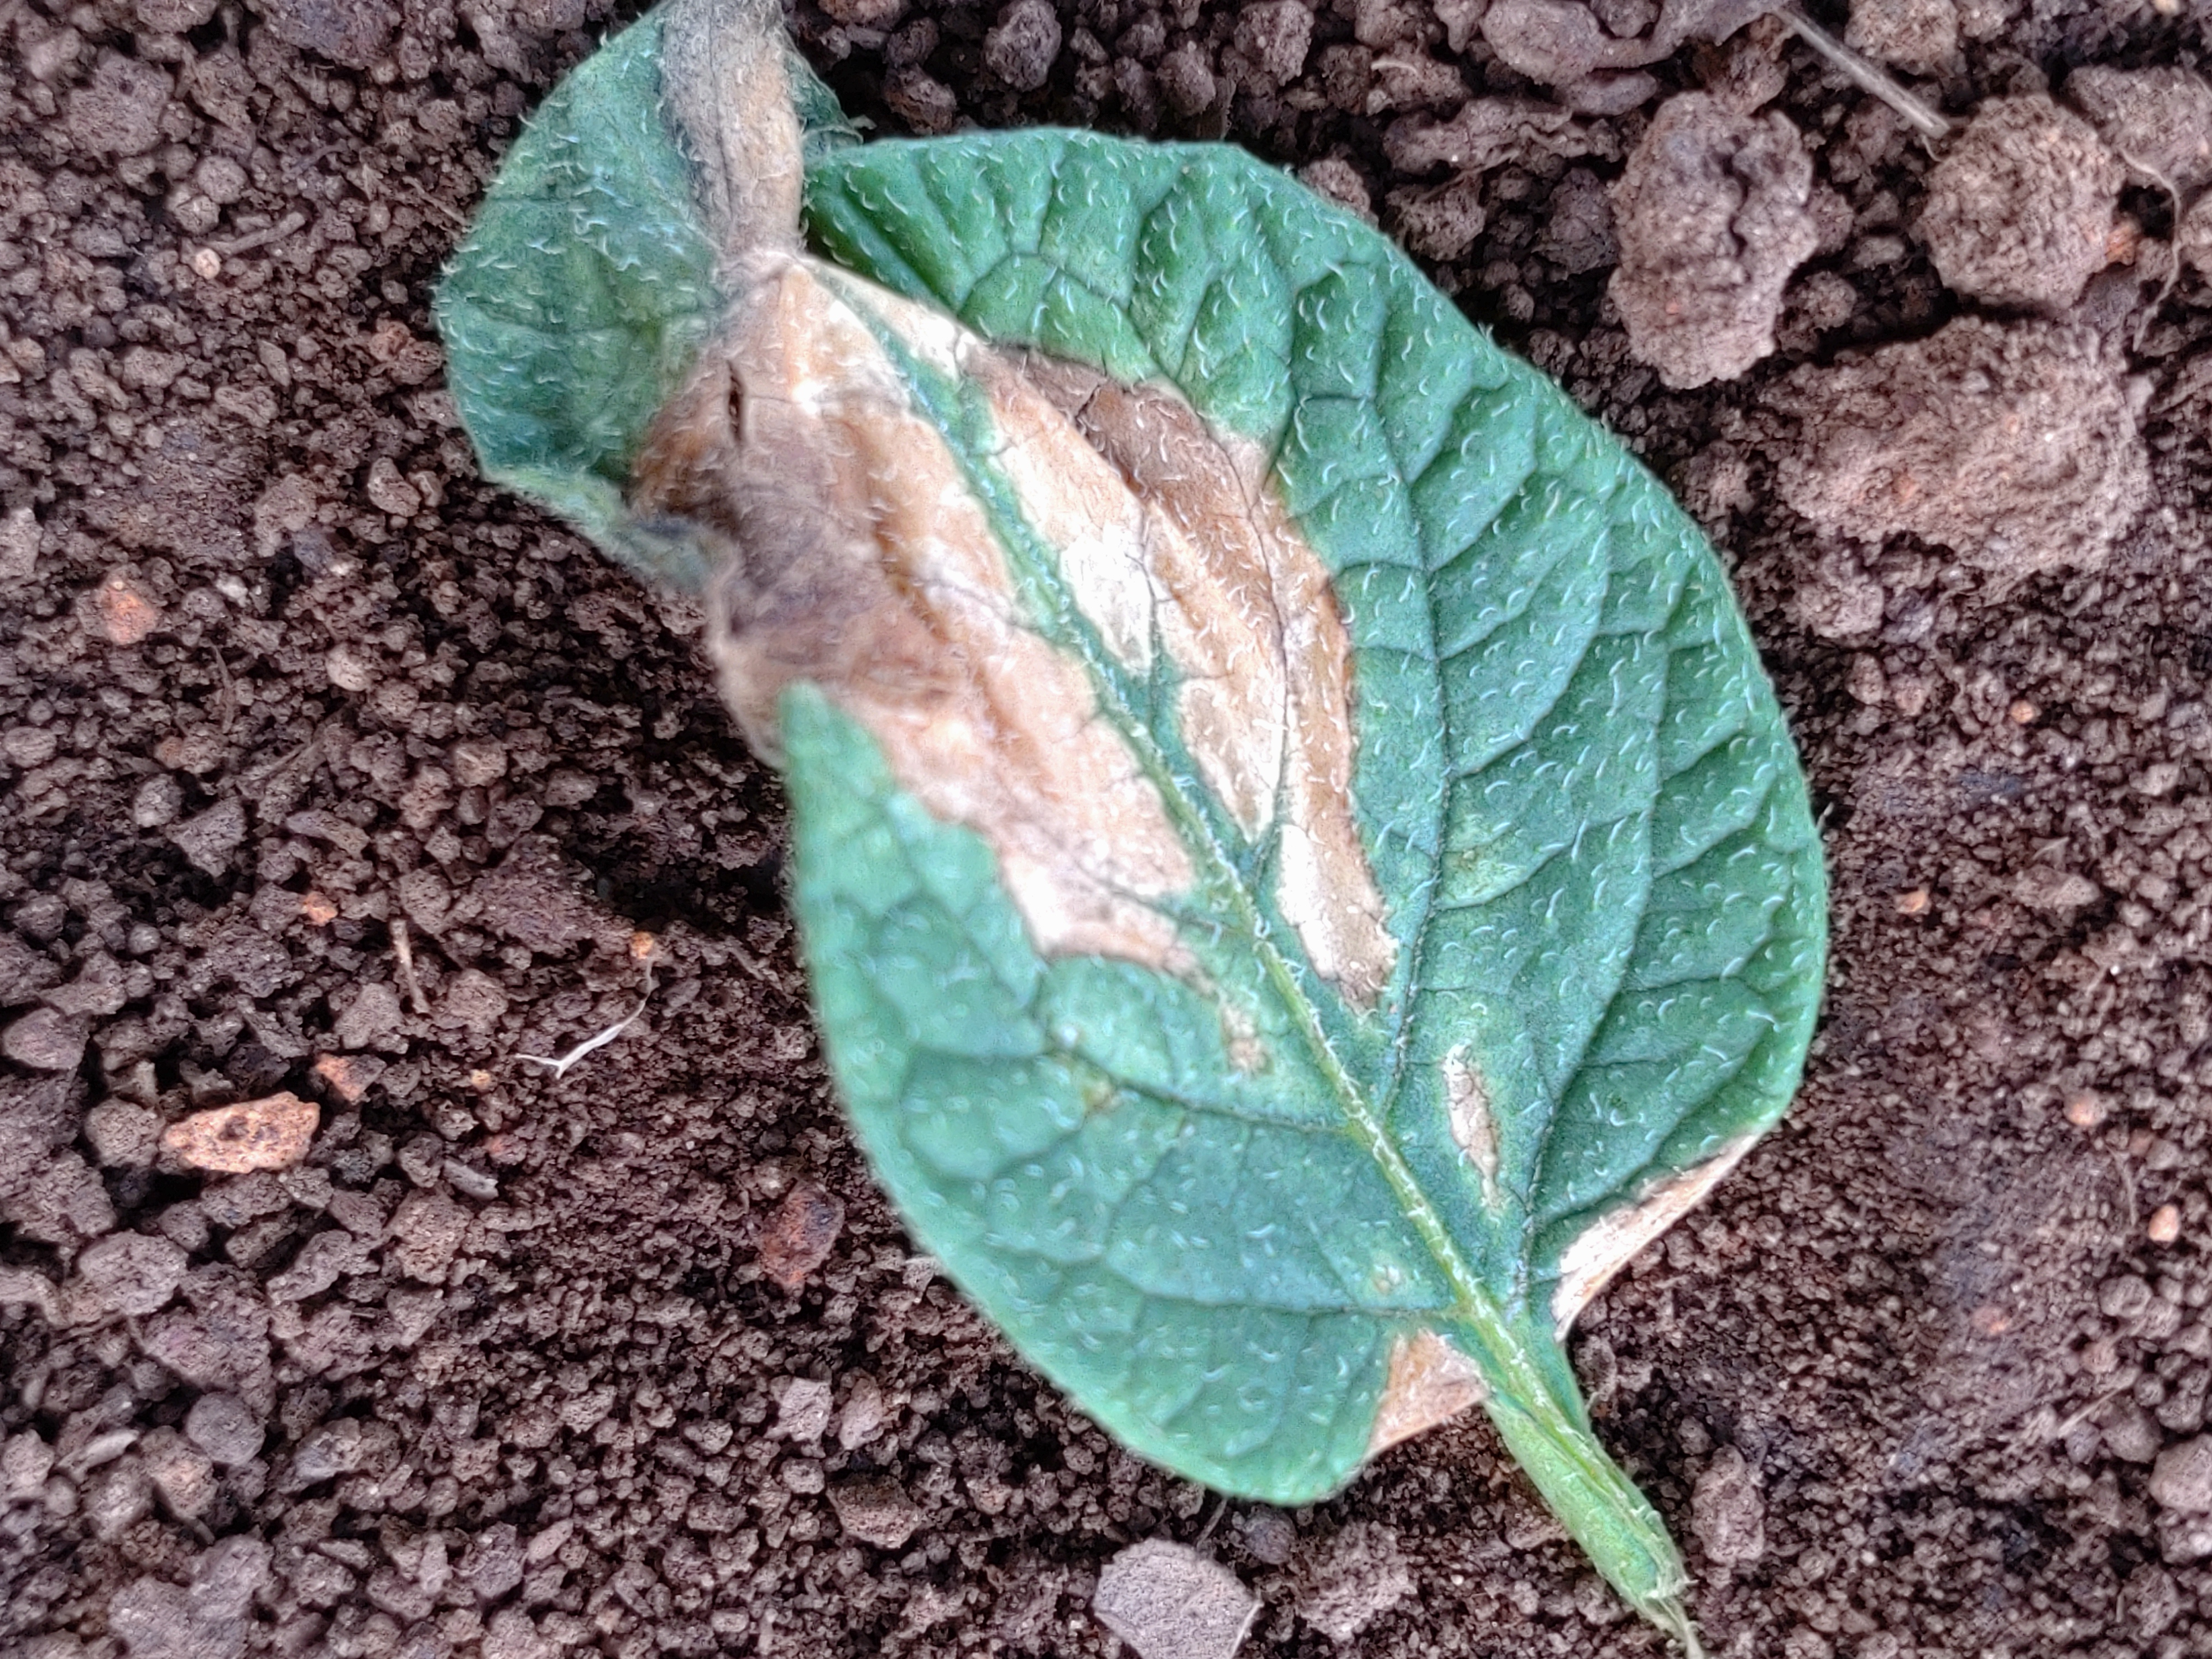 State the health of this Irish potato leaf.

early blight
